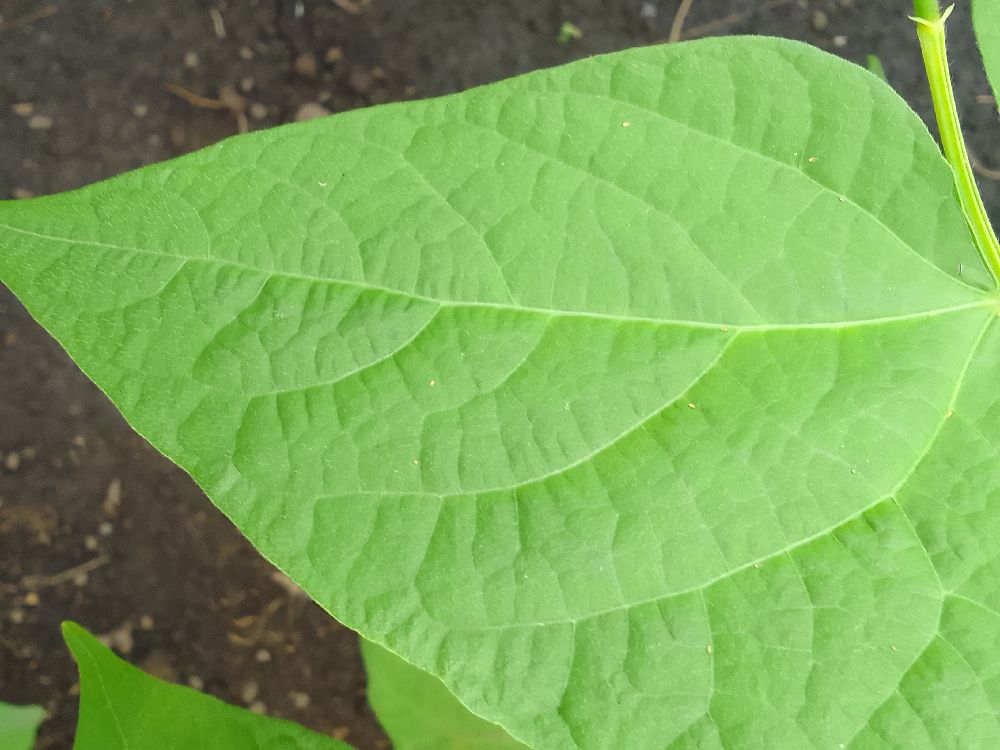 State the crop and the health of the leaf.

common bean, healthy
